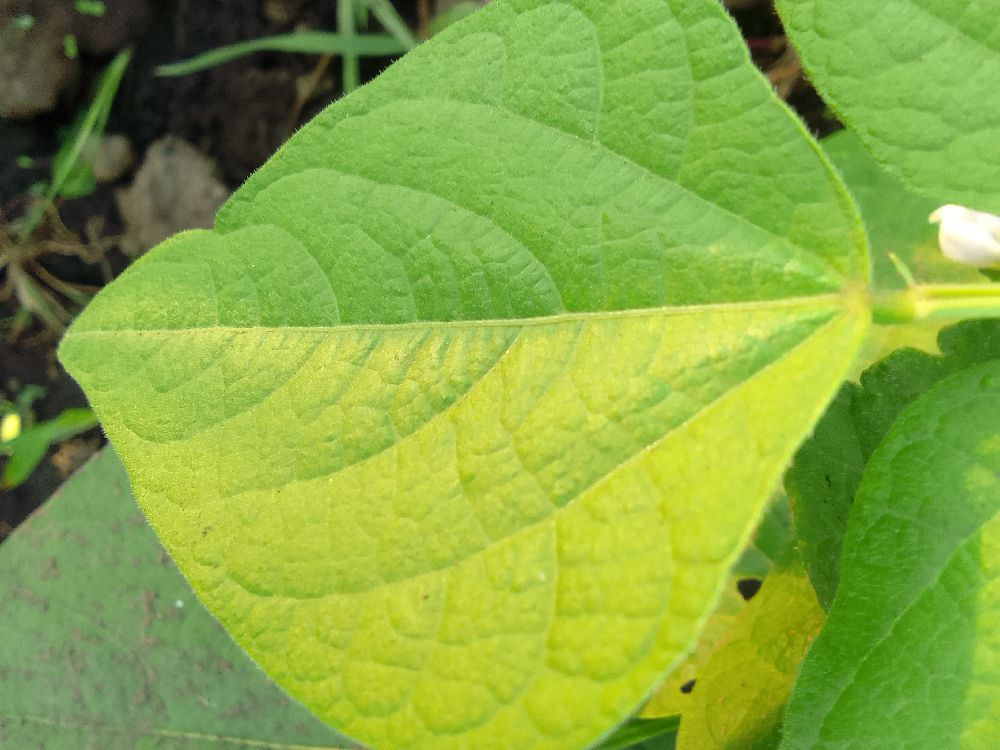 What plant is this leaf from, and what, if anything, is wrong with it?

common bean, healthy
